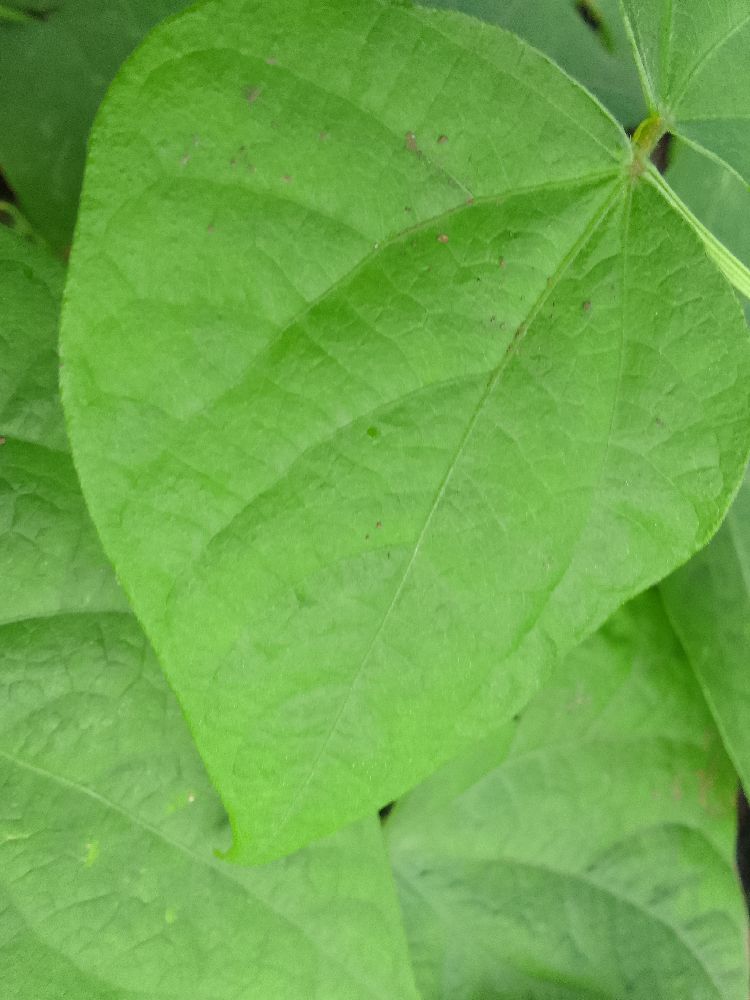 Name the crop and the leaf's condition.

common bean, healthy
